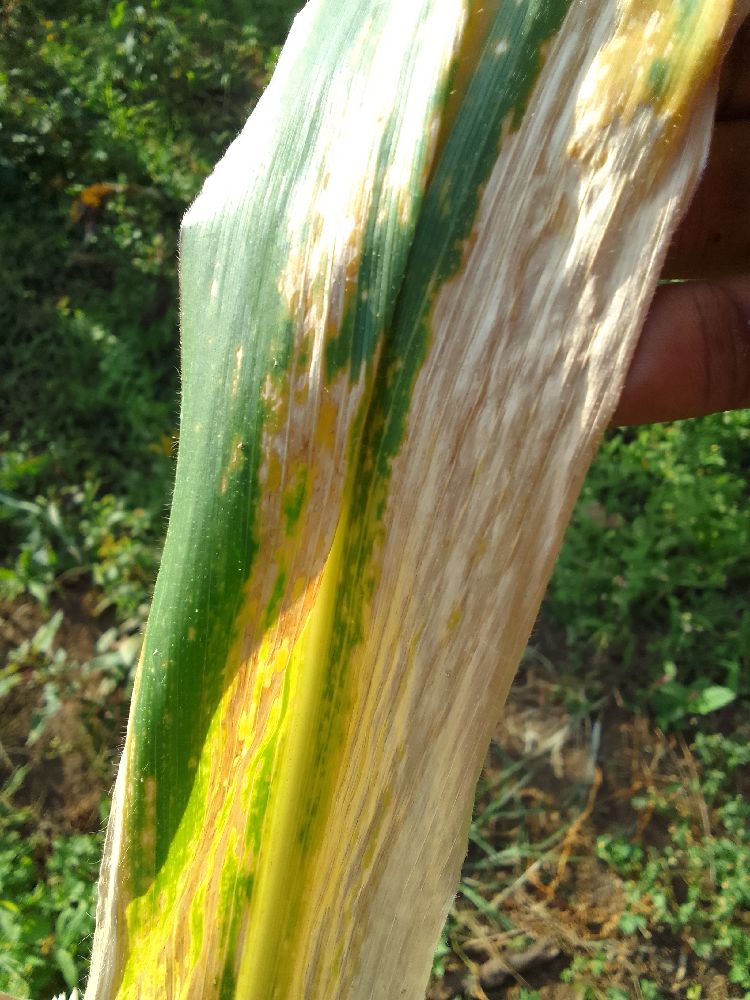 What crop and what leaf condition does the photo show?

maize, maize lethal necrosis
